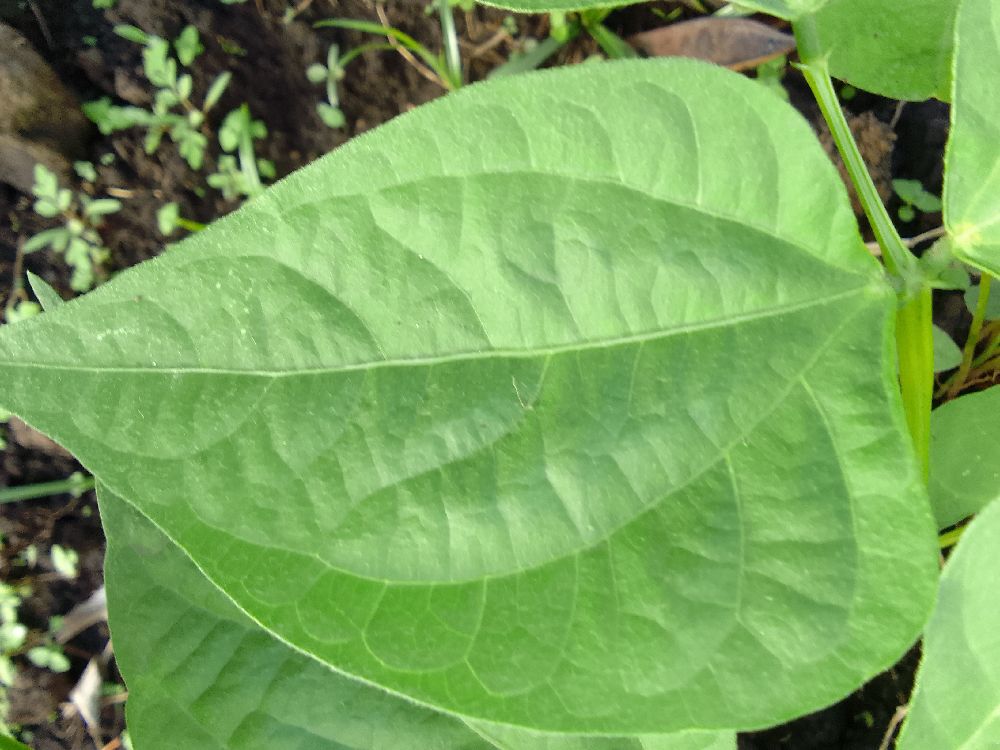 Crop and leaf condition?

common bean, healthy
